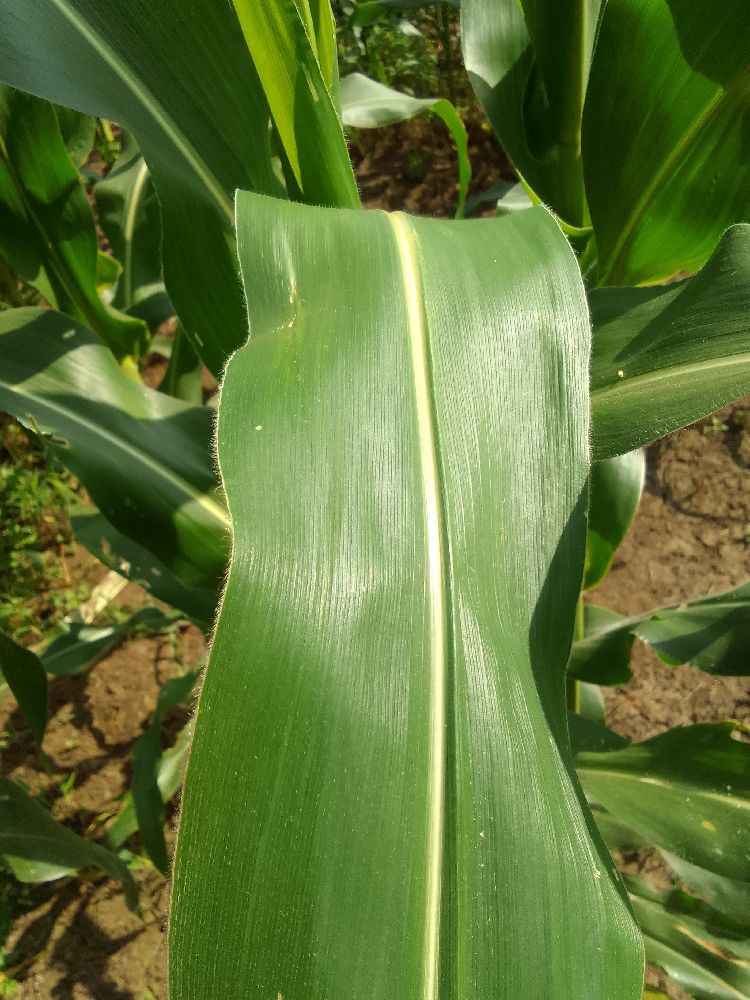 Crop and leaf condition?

maize, healthy
